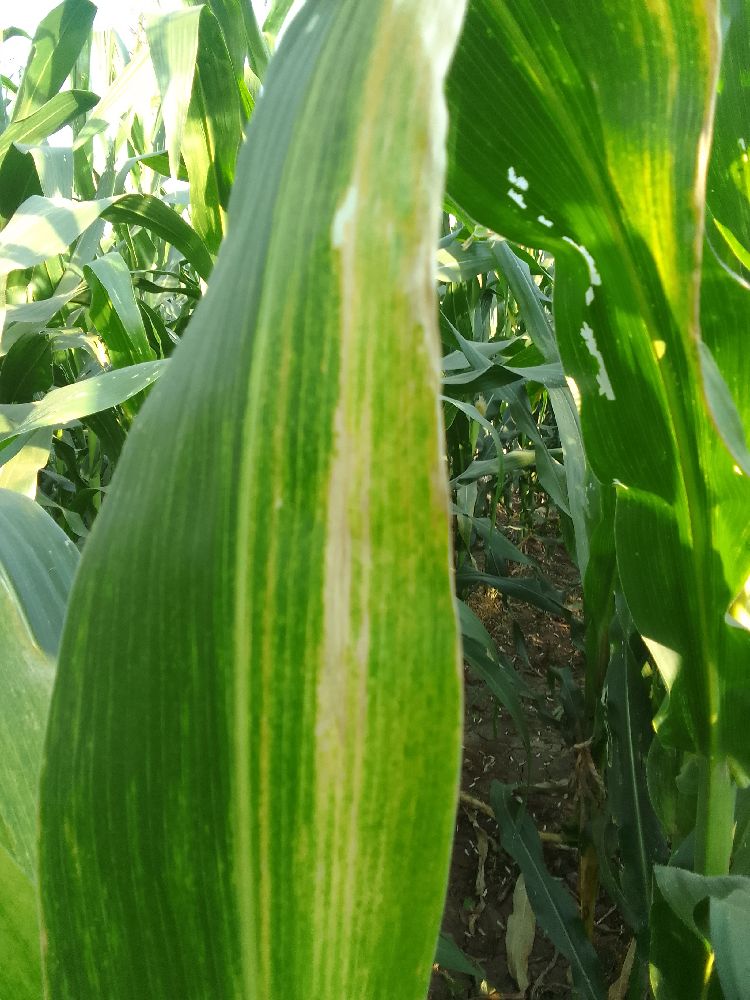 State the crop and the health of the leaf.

maize, maize lethal necrosis
